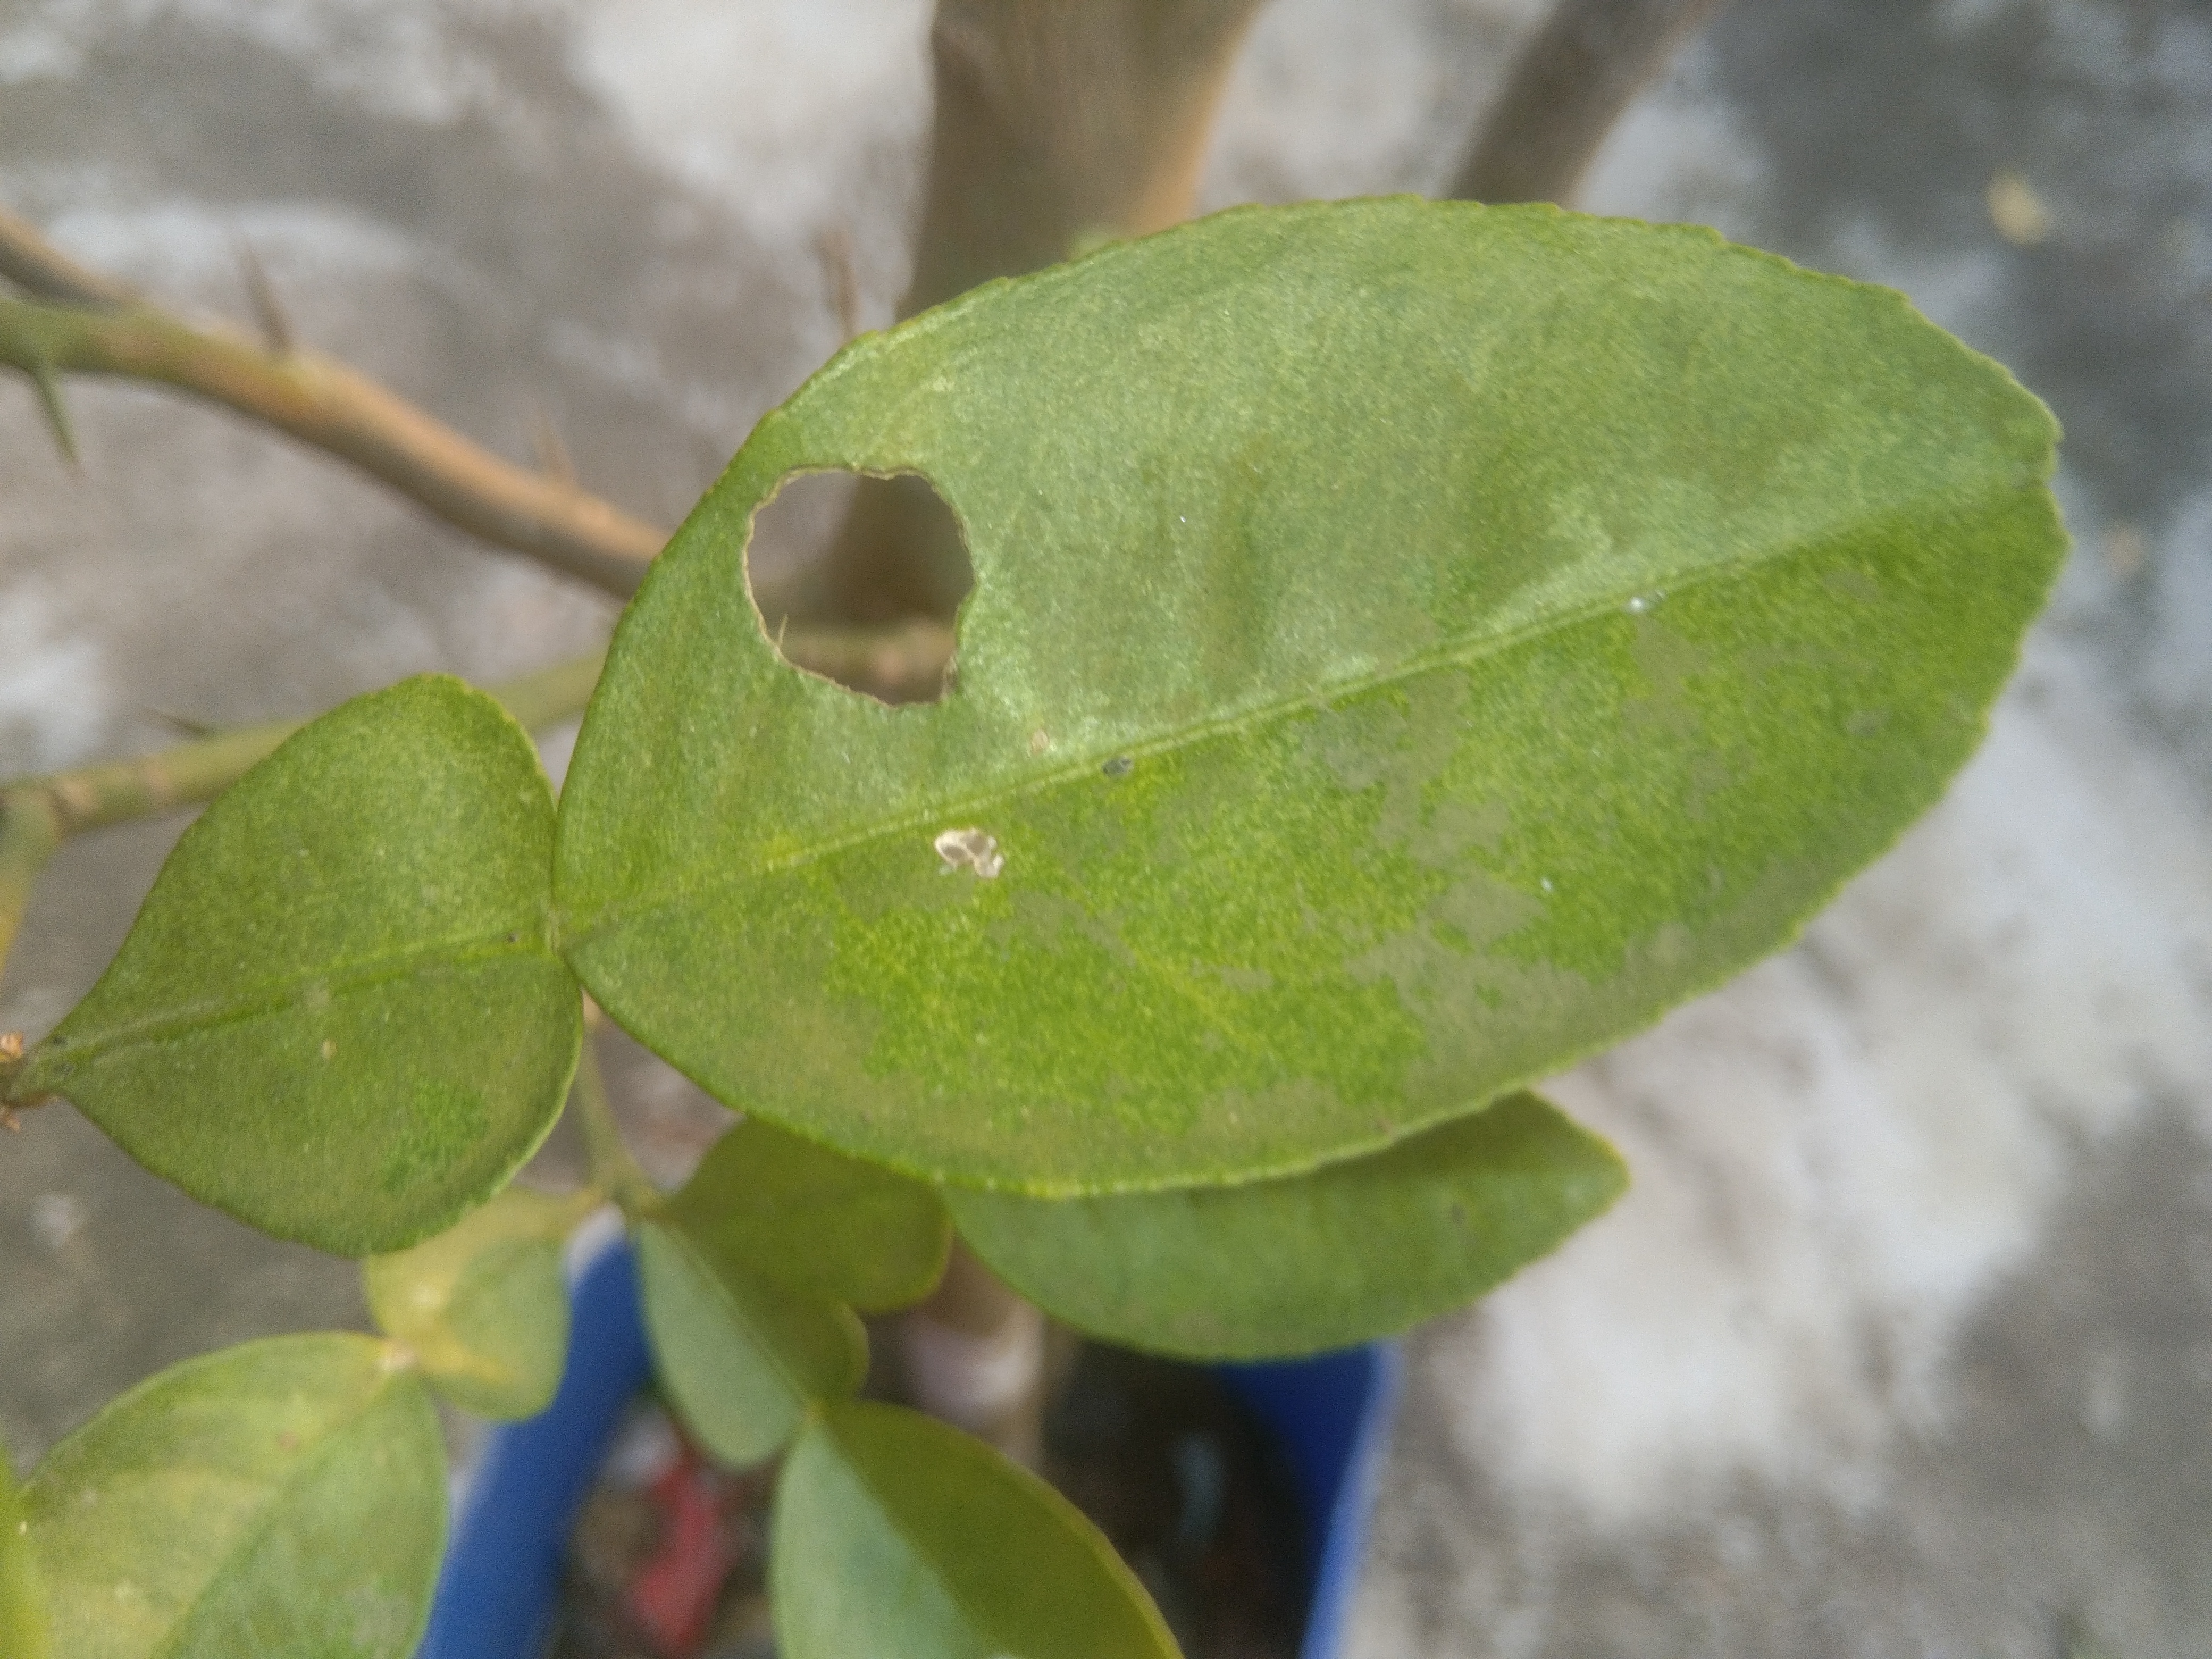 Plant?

lemon
